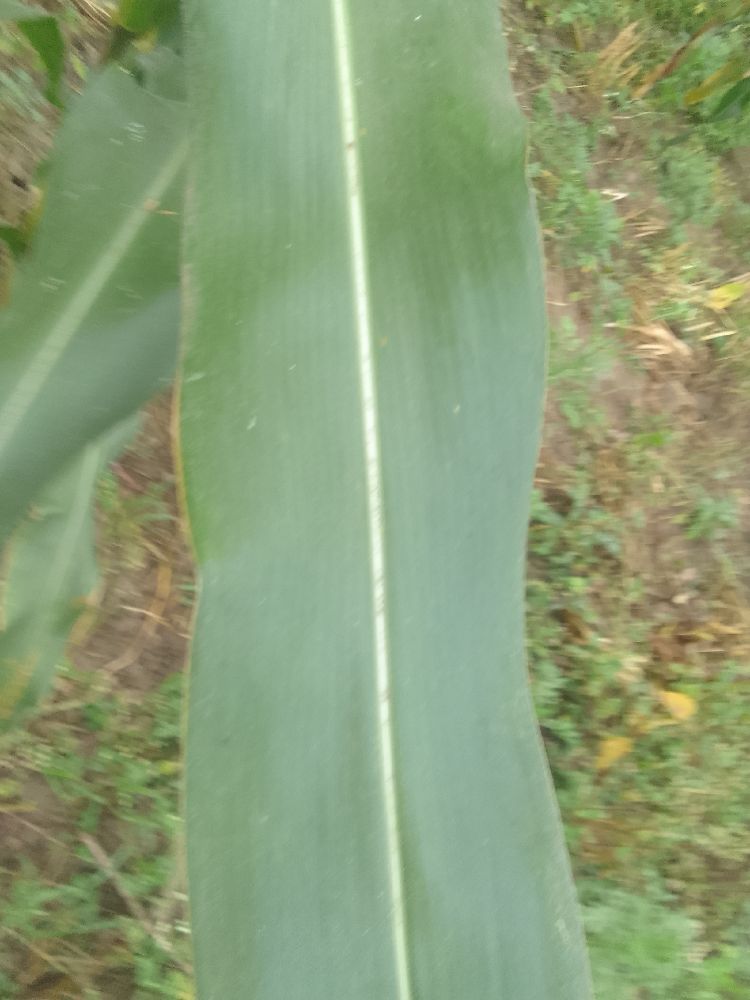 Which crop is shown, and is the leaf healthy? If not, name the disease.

maize, healthy
